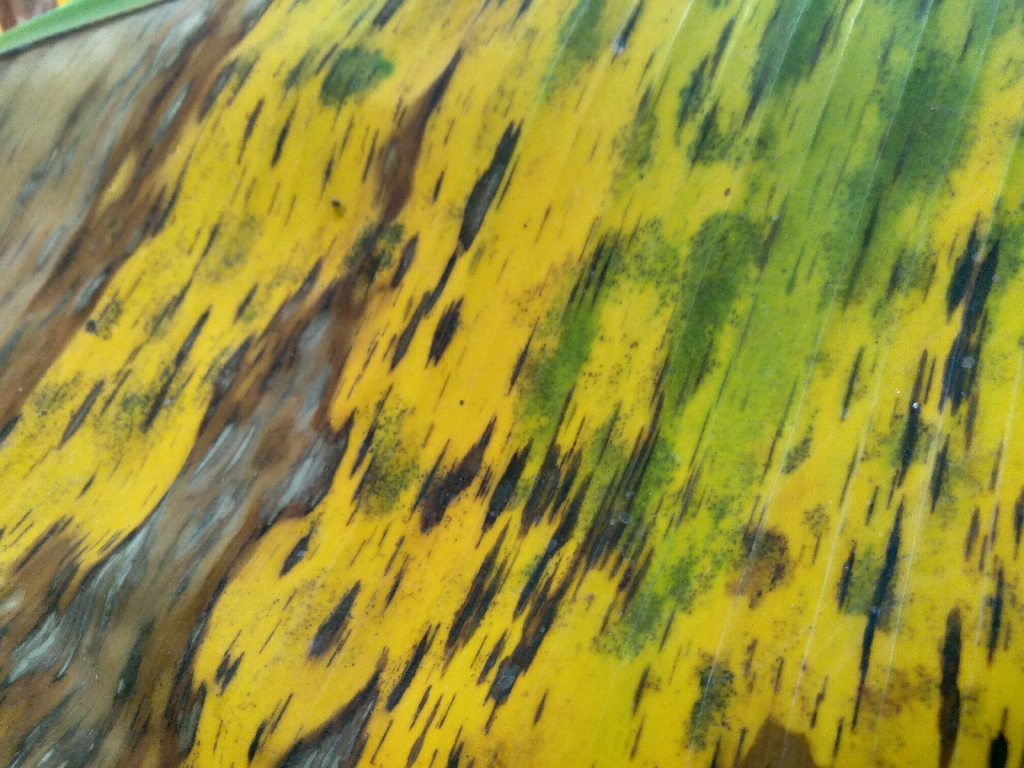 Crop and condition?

banana, black sigatoka
